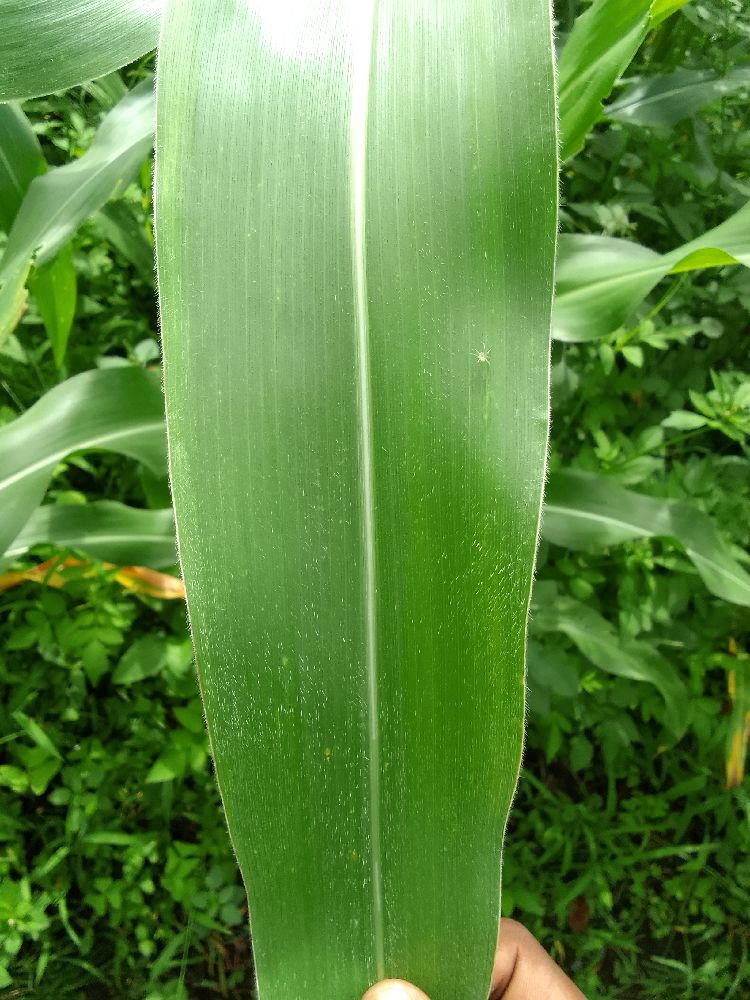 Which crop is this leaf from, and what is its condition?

maize, healthy
